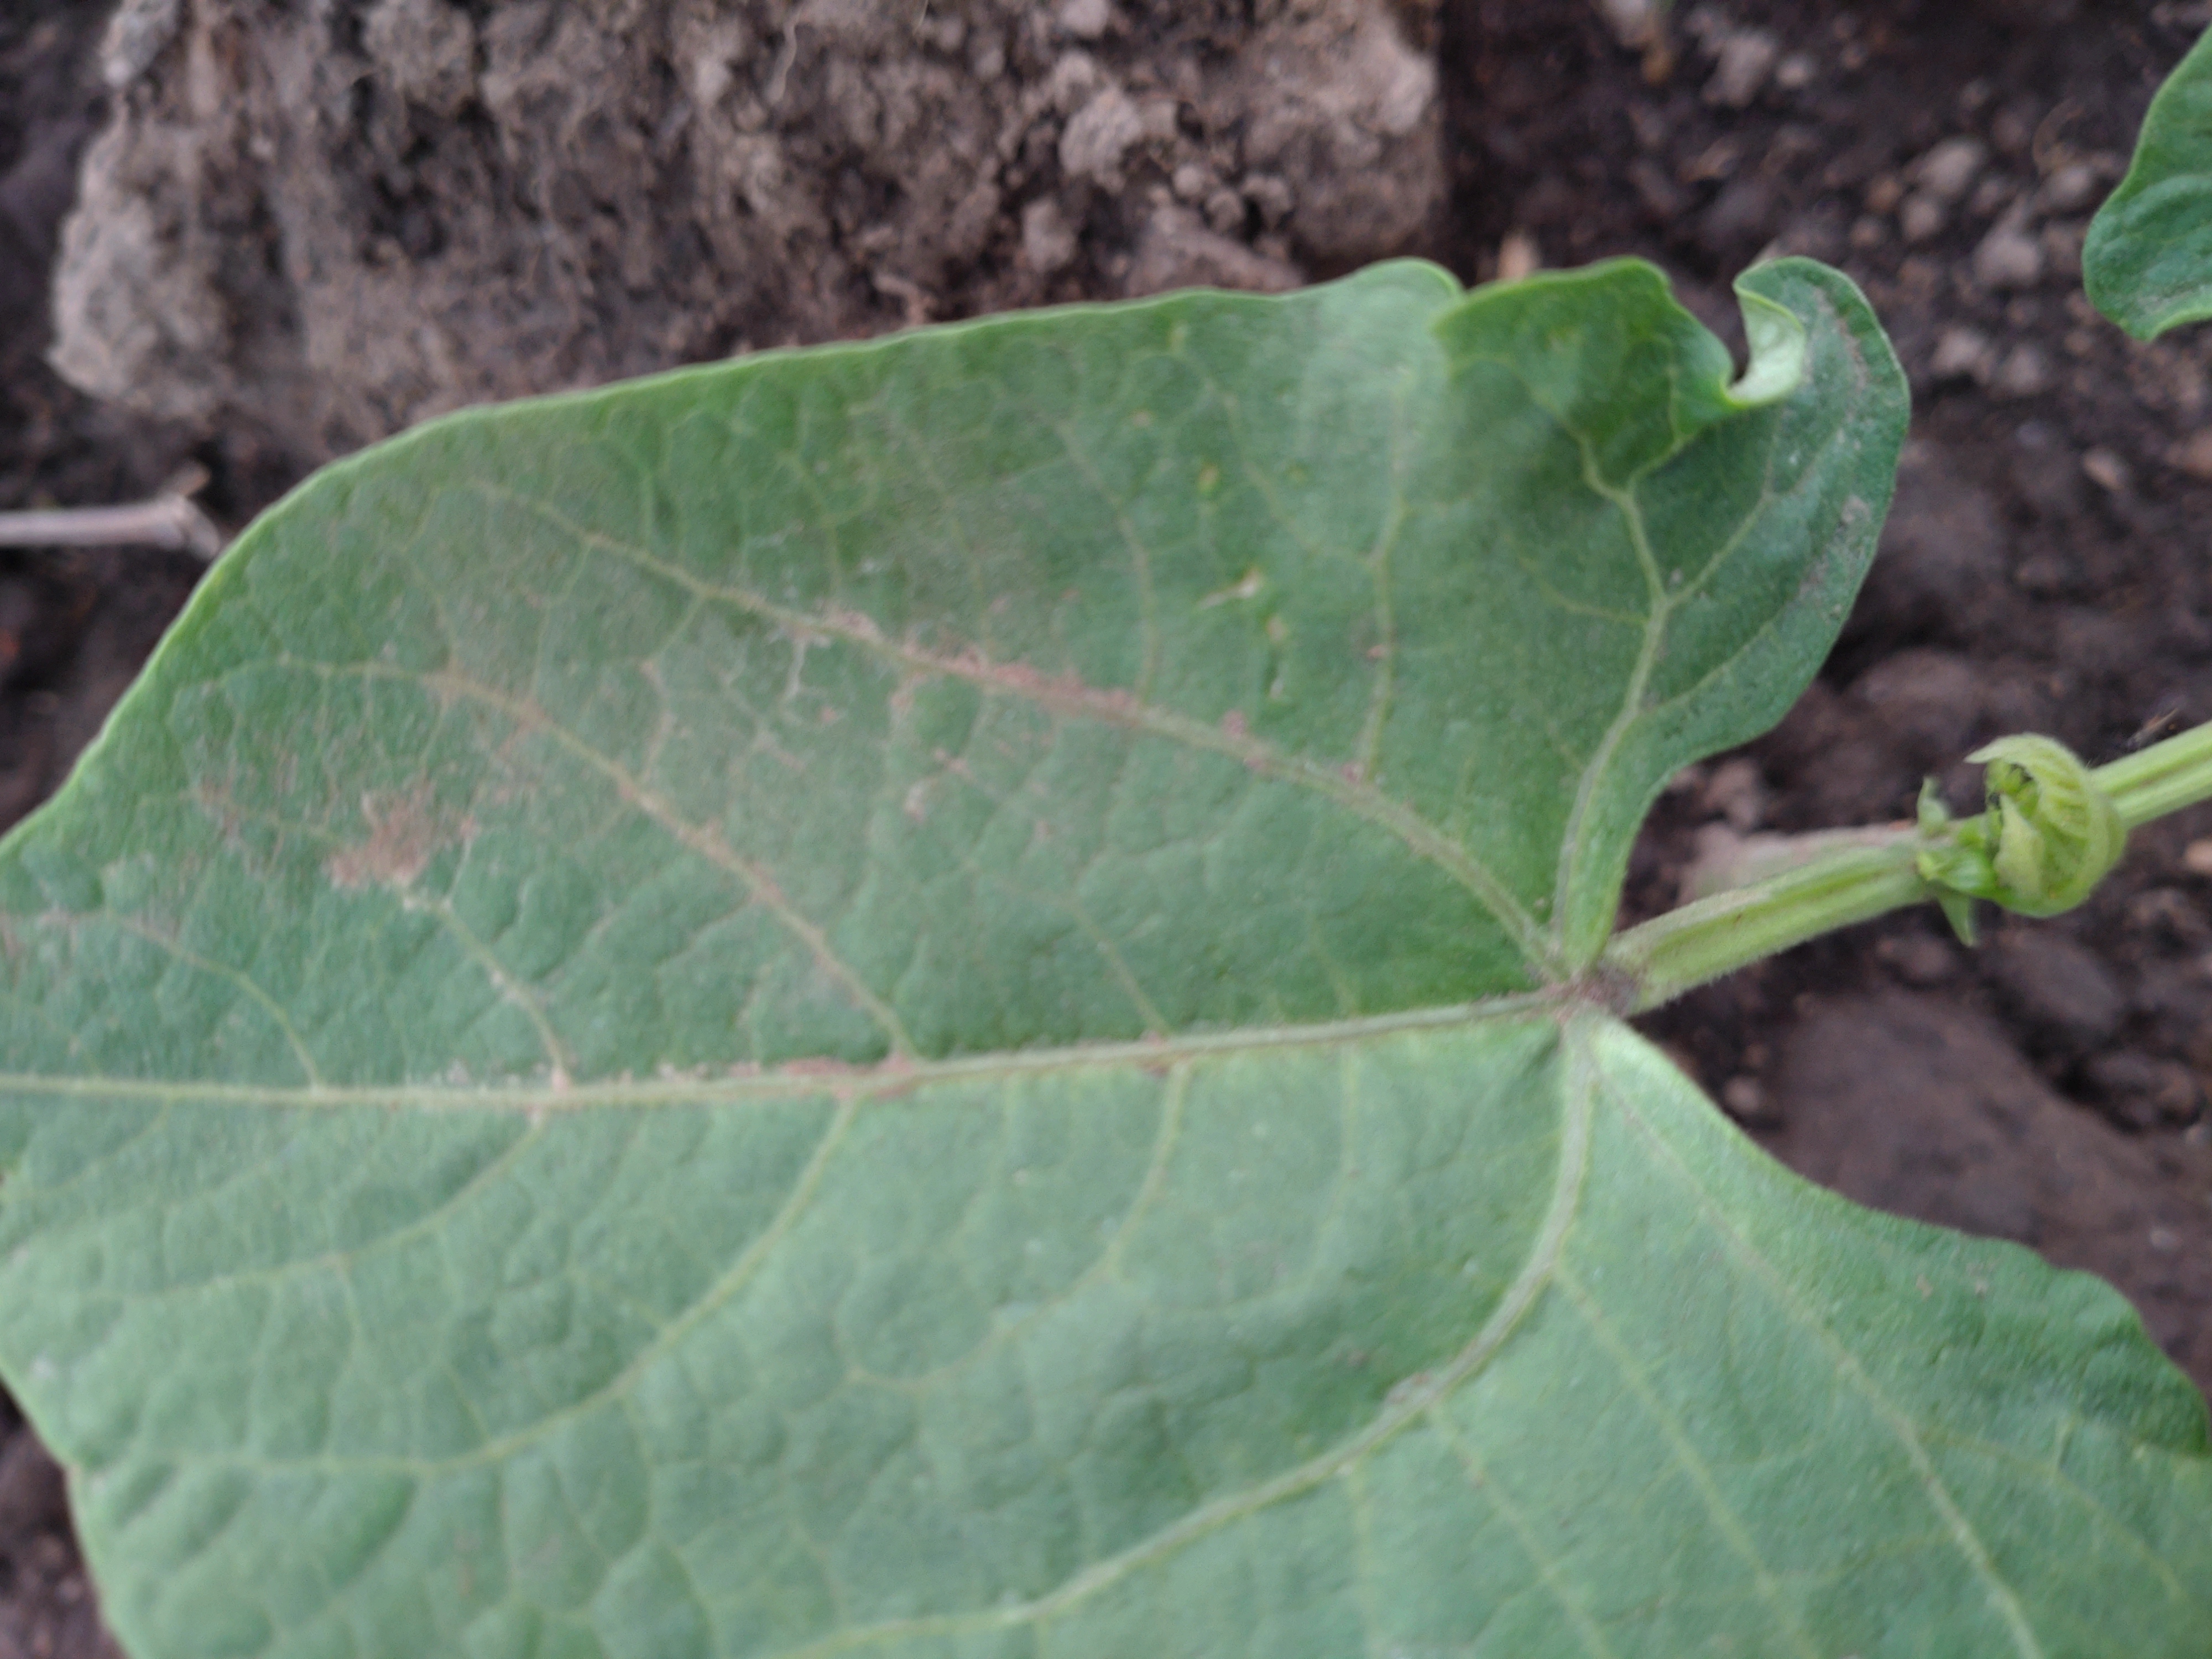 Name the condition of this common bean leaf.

healthy
